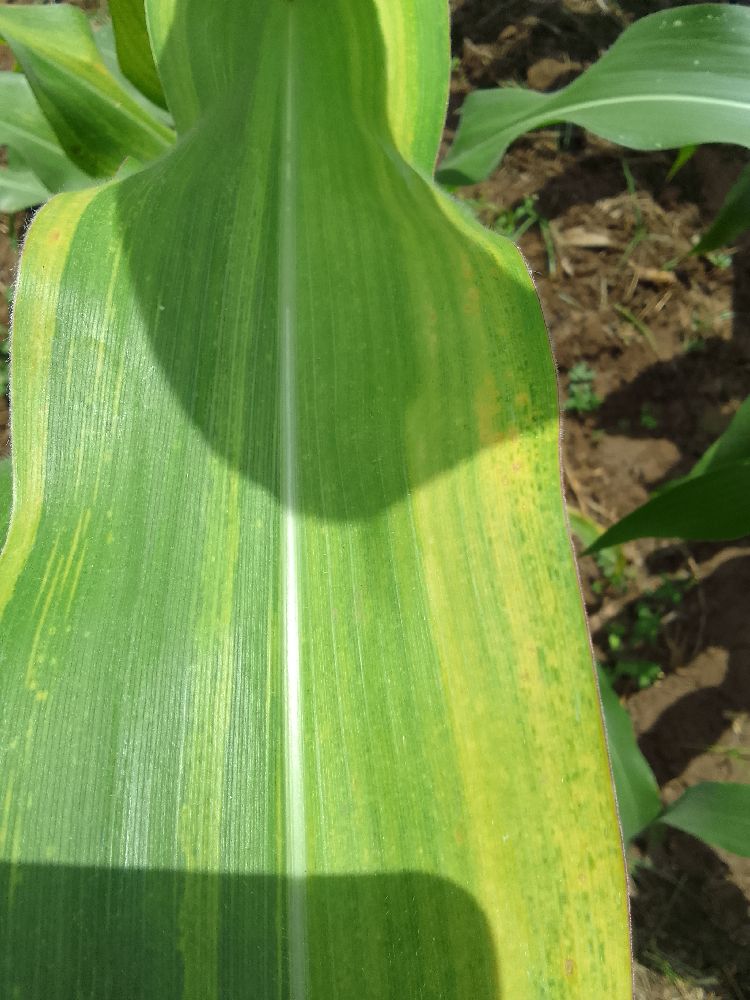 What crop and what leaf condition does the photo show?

maize, maize lethal necrosis
